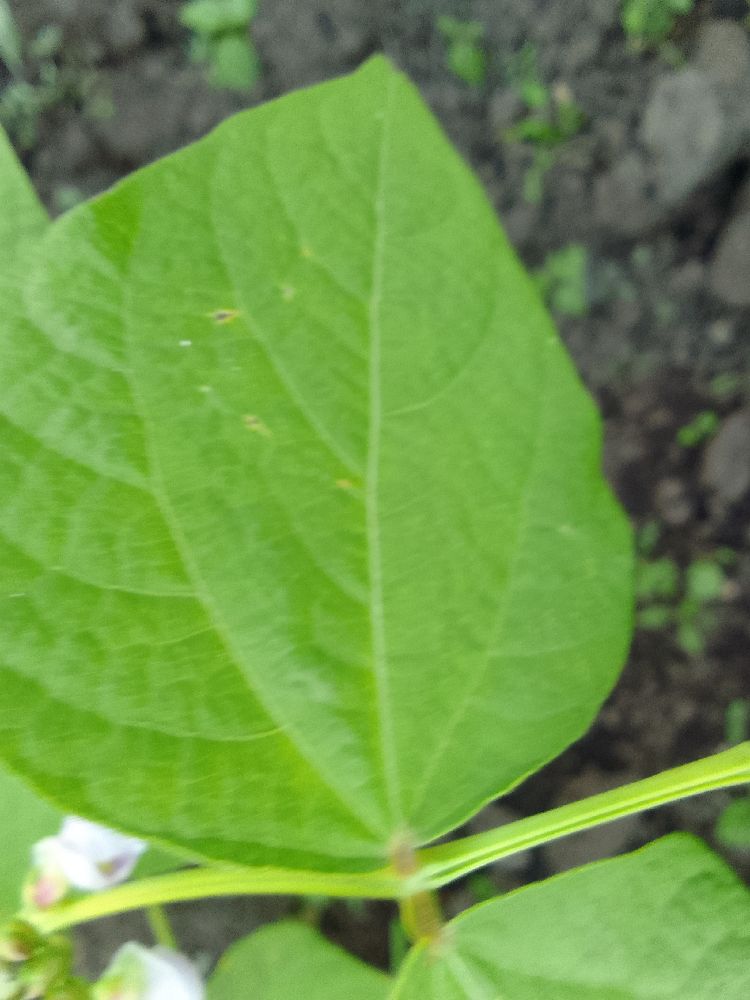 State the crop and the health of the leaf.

common bean, healthy
